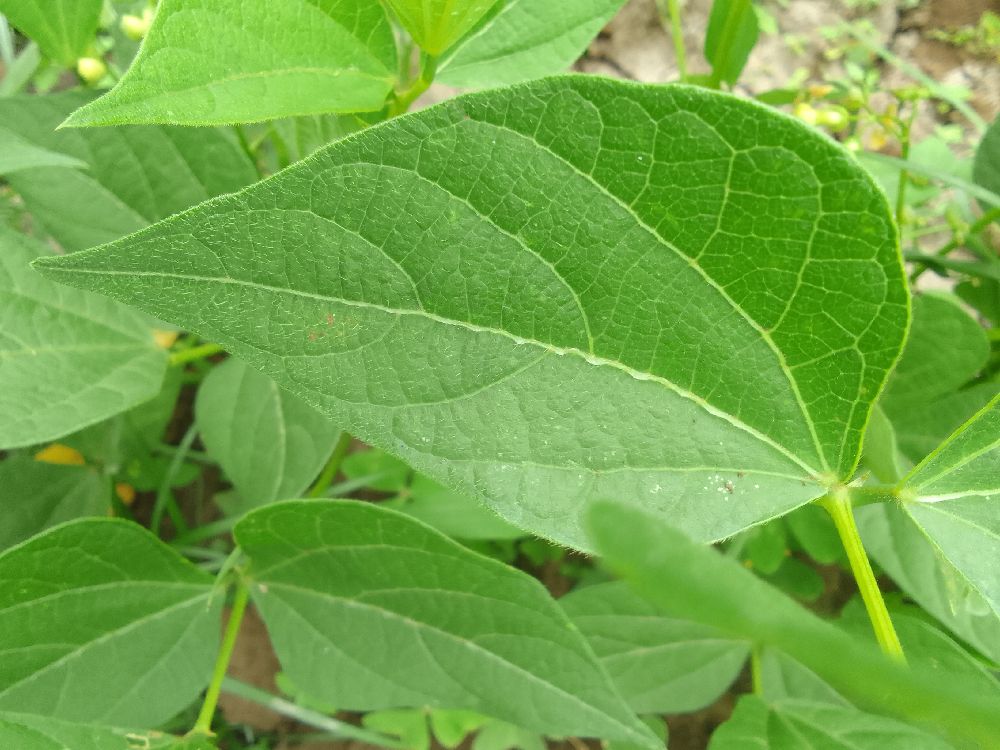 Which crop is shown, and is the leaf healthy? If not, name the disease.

common bean, healthy
